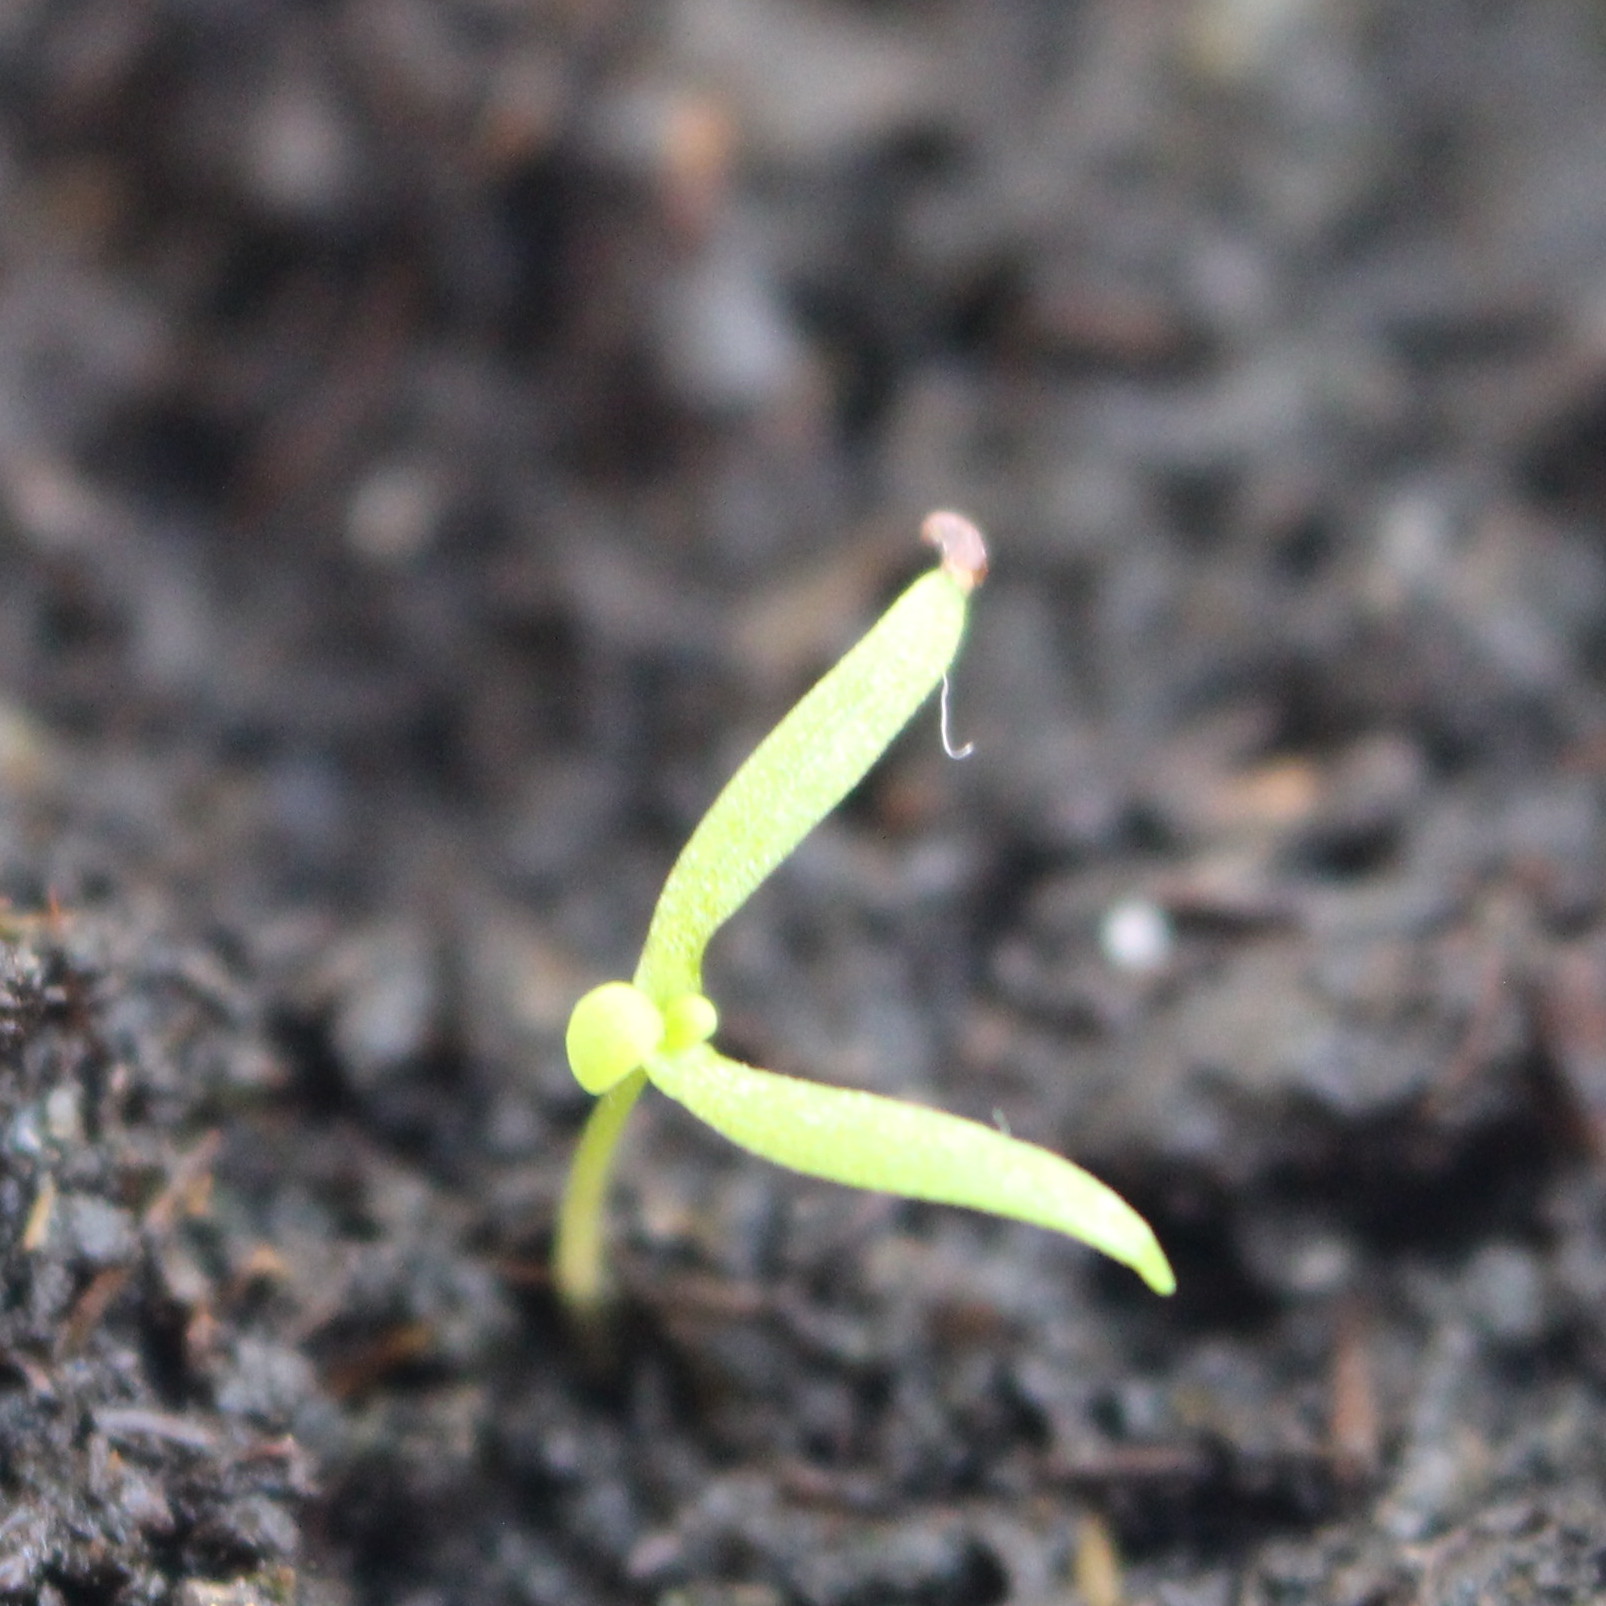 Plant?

Papaver rhoeas
